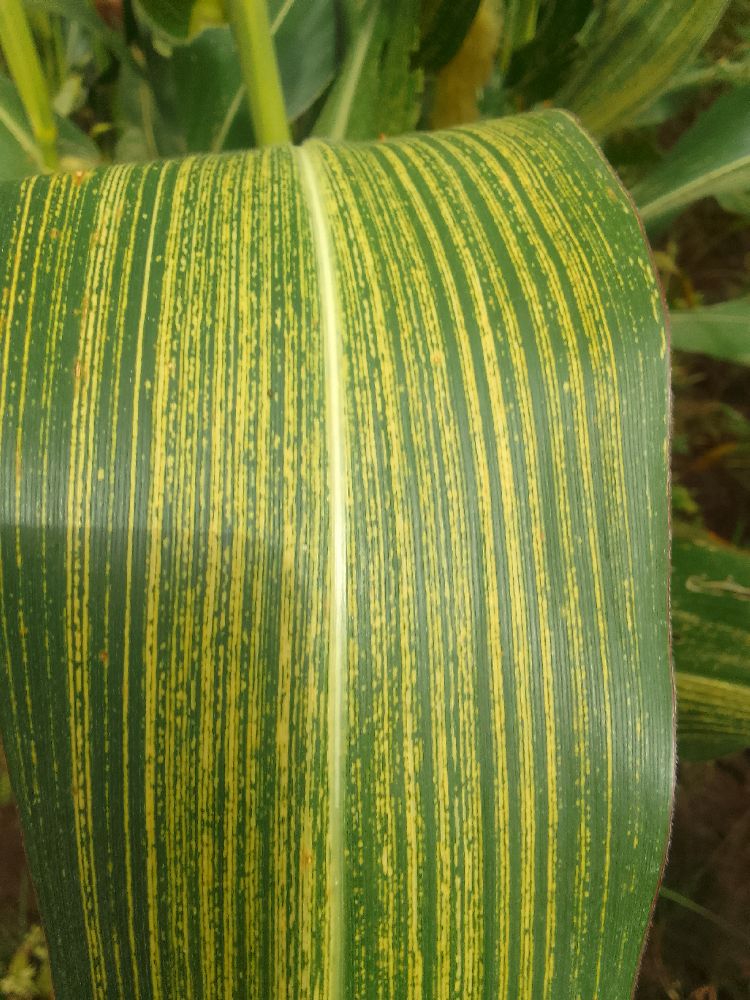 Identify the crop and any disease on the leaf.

maize, maize streak virus
